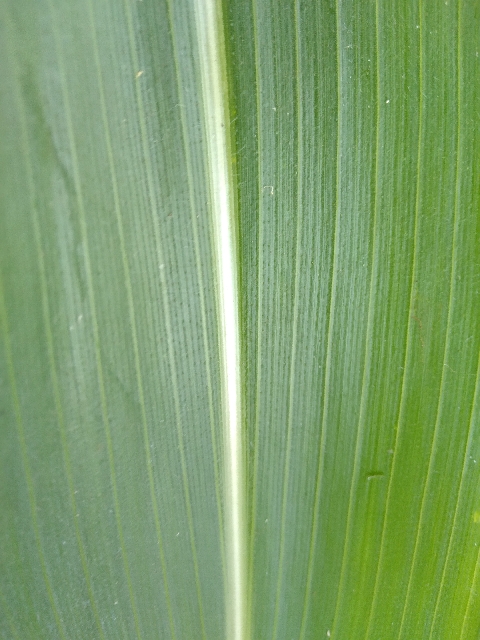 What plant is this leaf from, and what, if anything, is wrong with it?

maize, healthy
